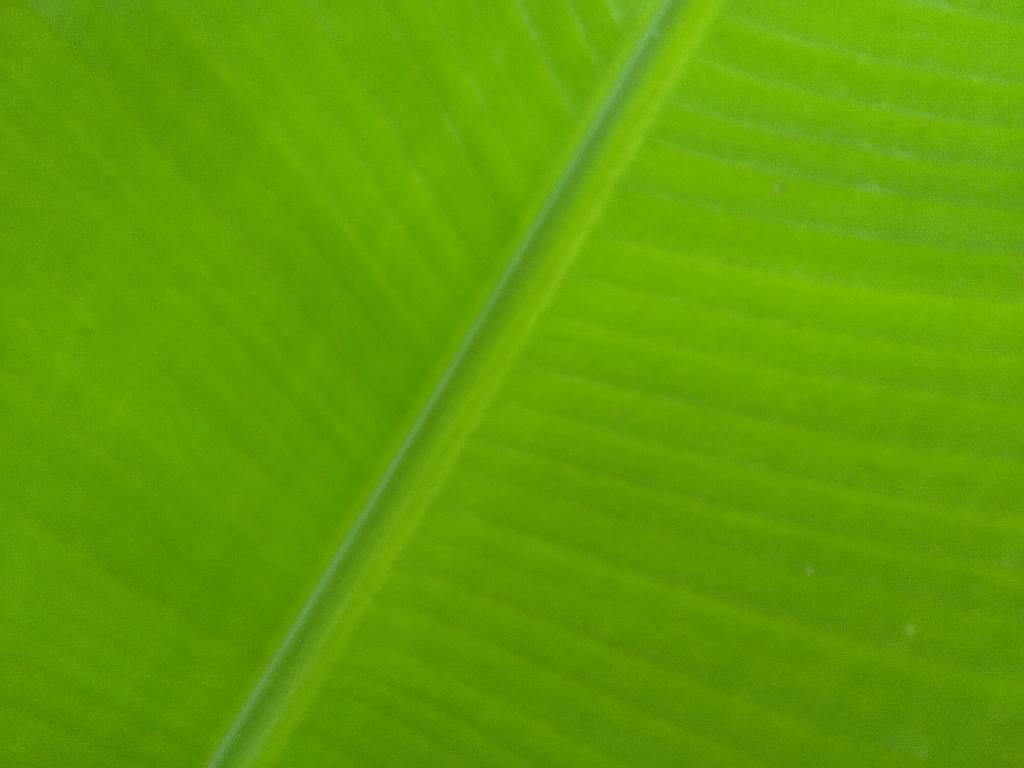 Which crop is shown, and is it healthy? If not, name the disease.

banana, healthy
